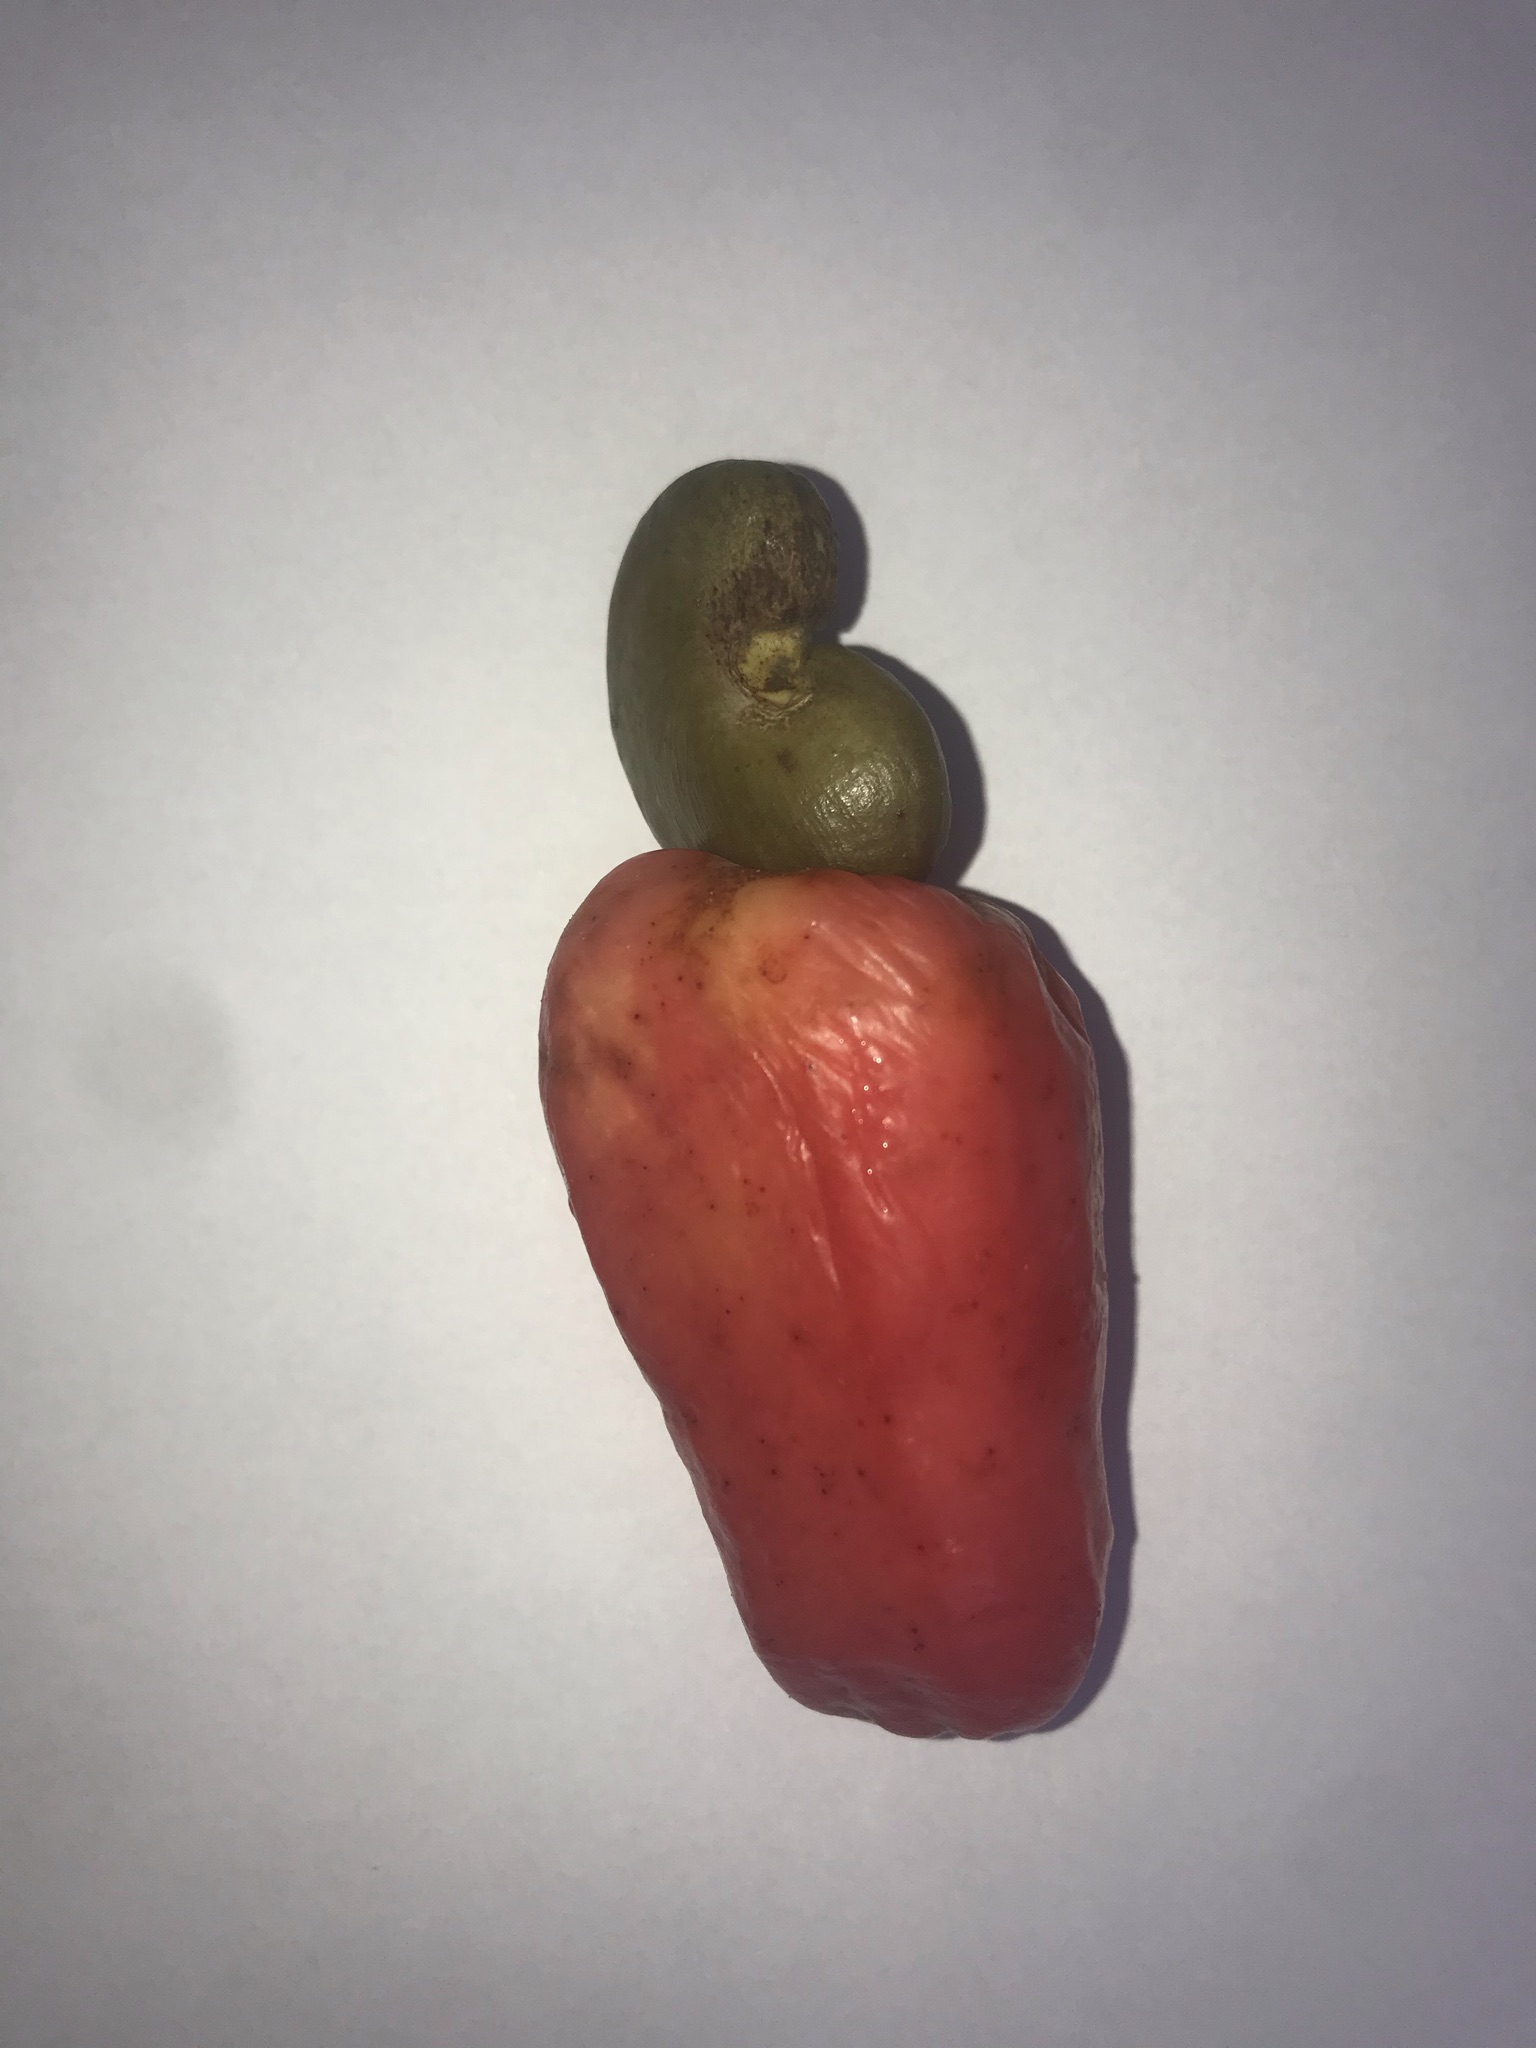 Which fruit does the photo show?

caju vermelho
